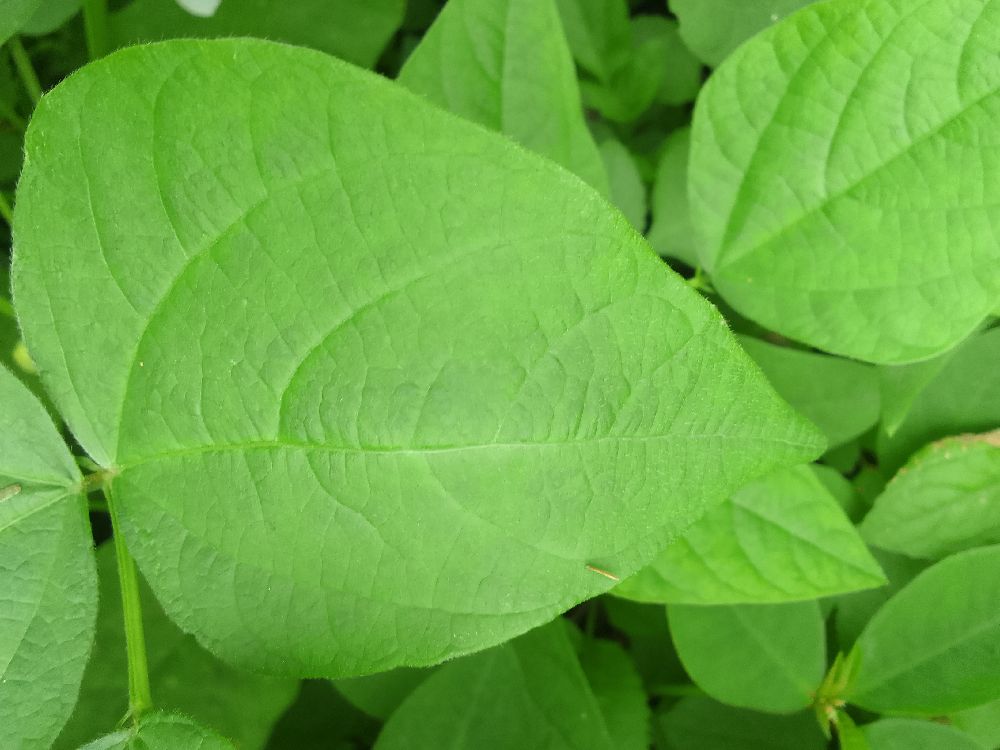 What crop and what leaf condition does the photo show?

common bean, healthy
